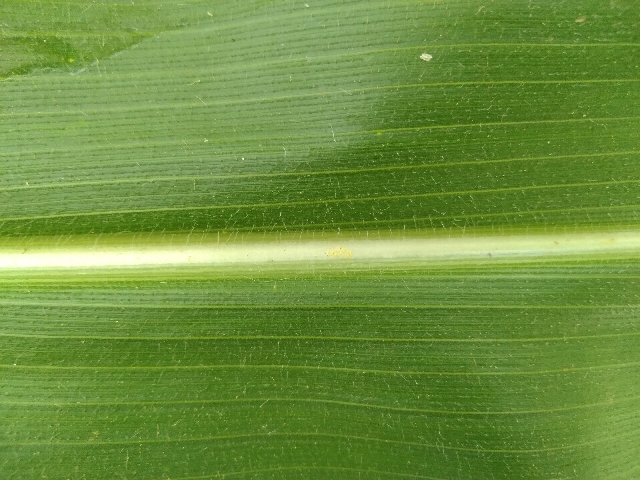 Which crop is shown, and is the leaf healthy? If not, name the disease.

maize, healthy
